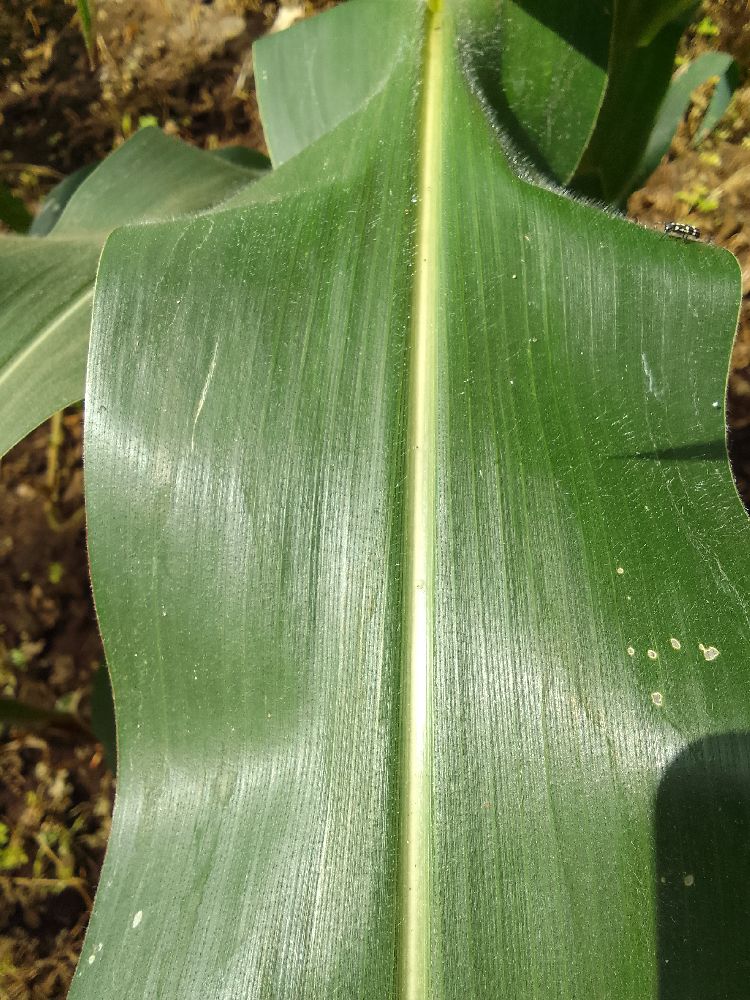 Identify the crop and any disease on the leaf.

maize, healthy
